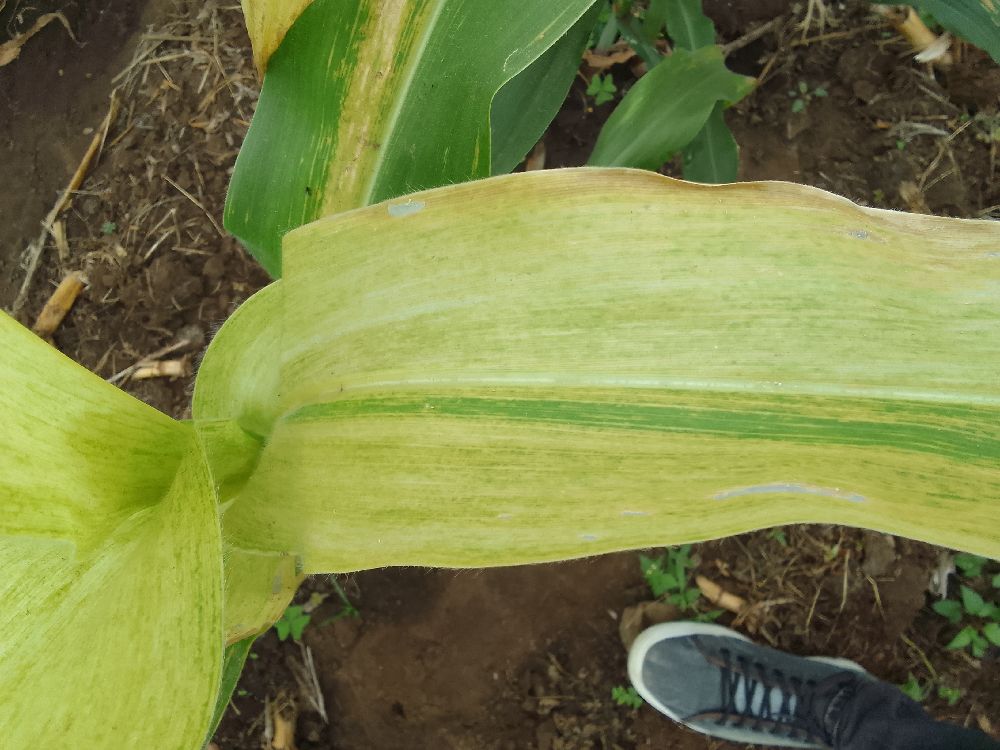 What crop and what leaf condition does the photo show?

maize, maize lethal necrosis
